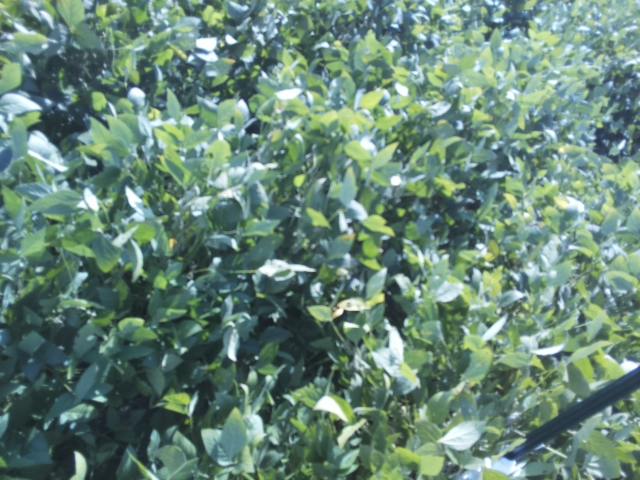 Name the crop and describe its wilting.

soybean, slight leaflet or petiole turgor loss in upper canopy
